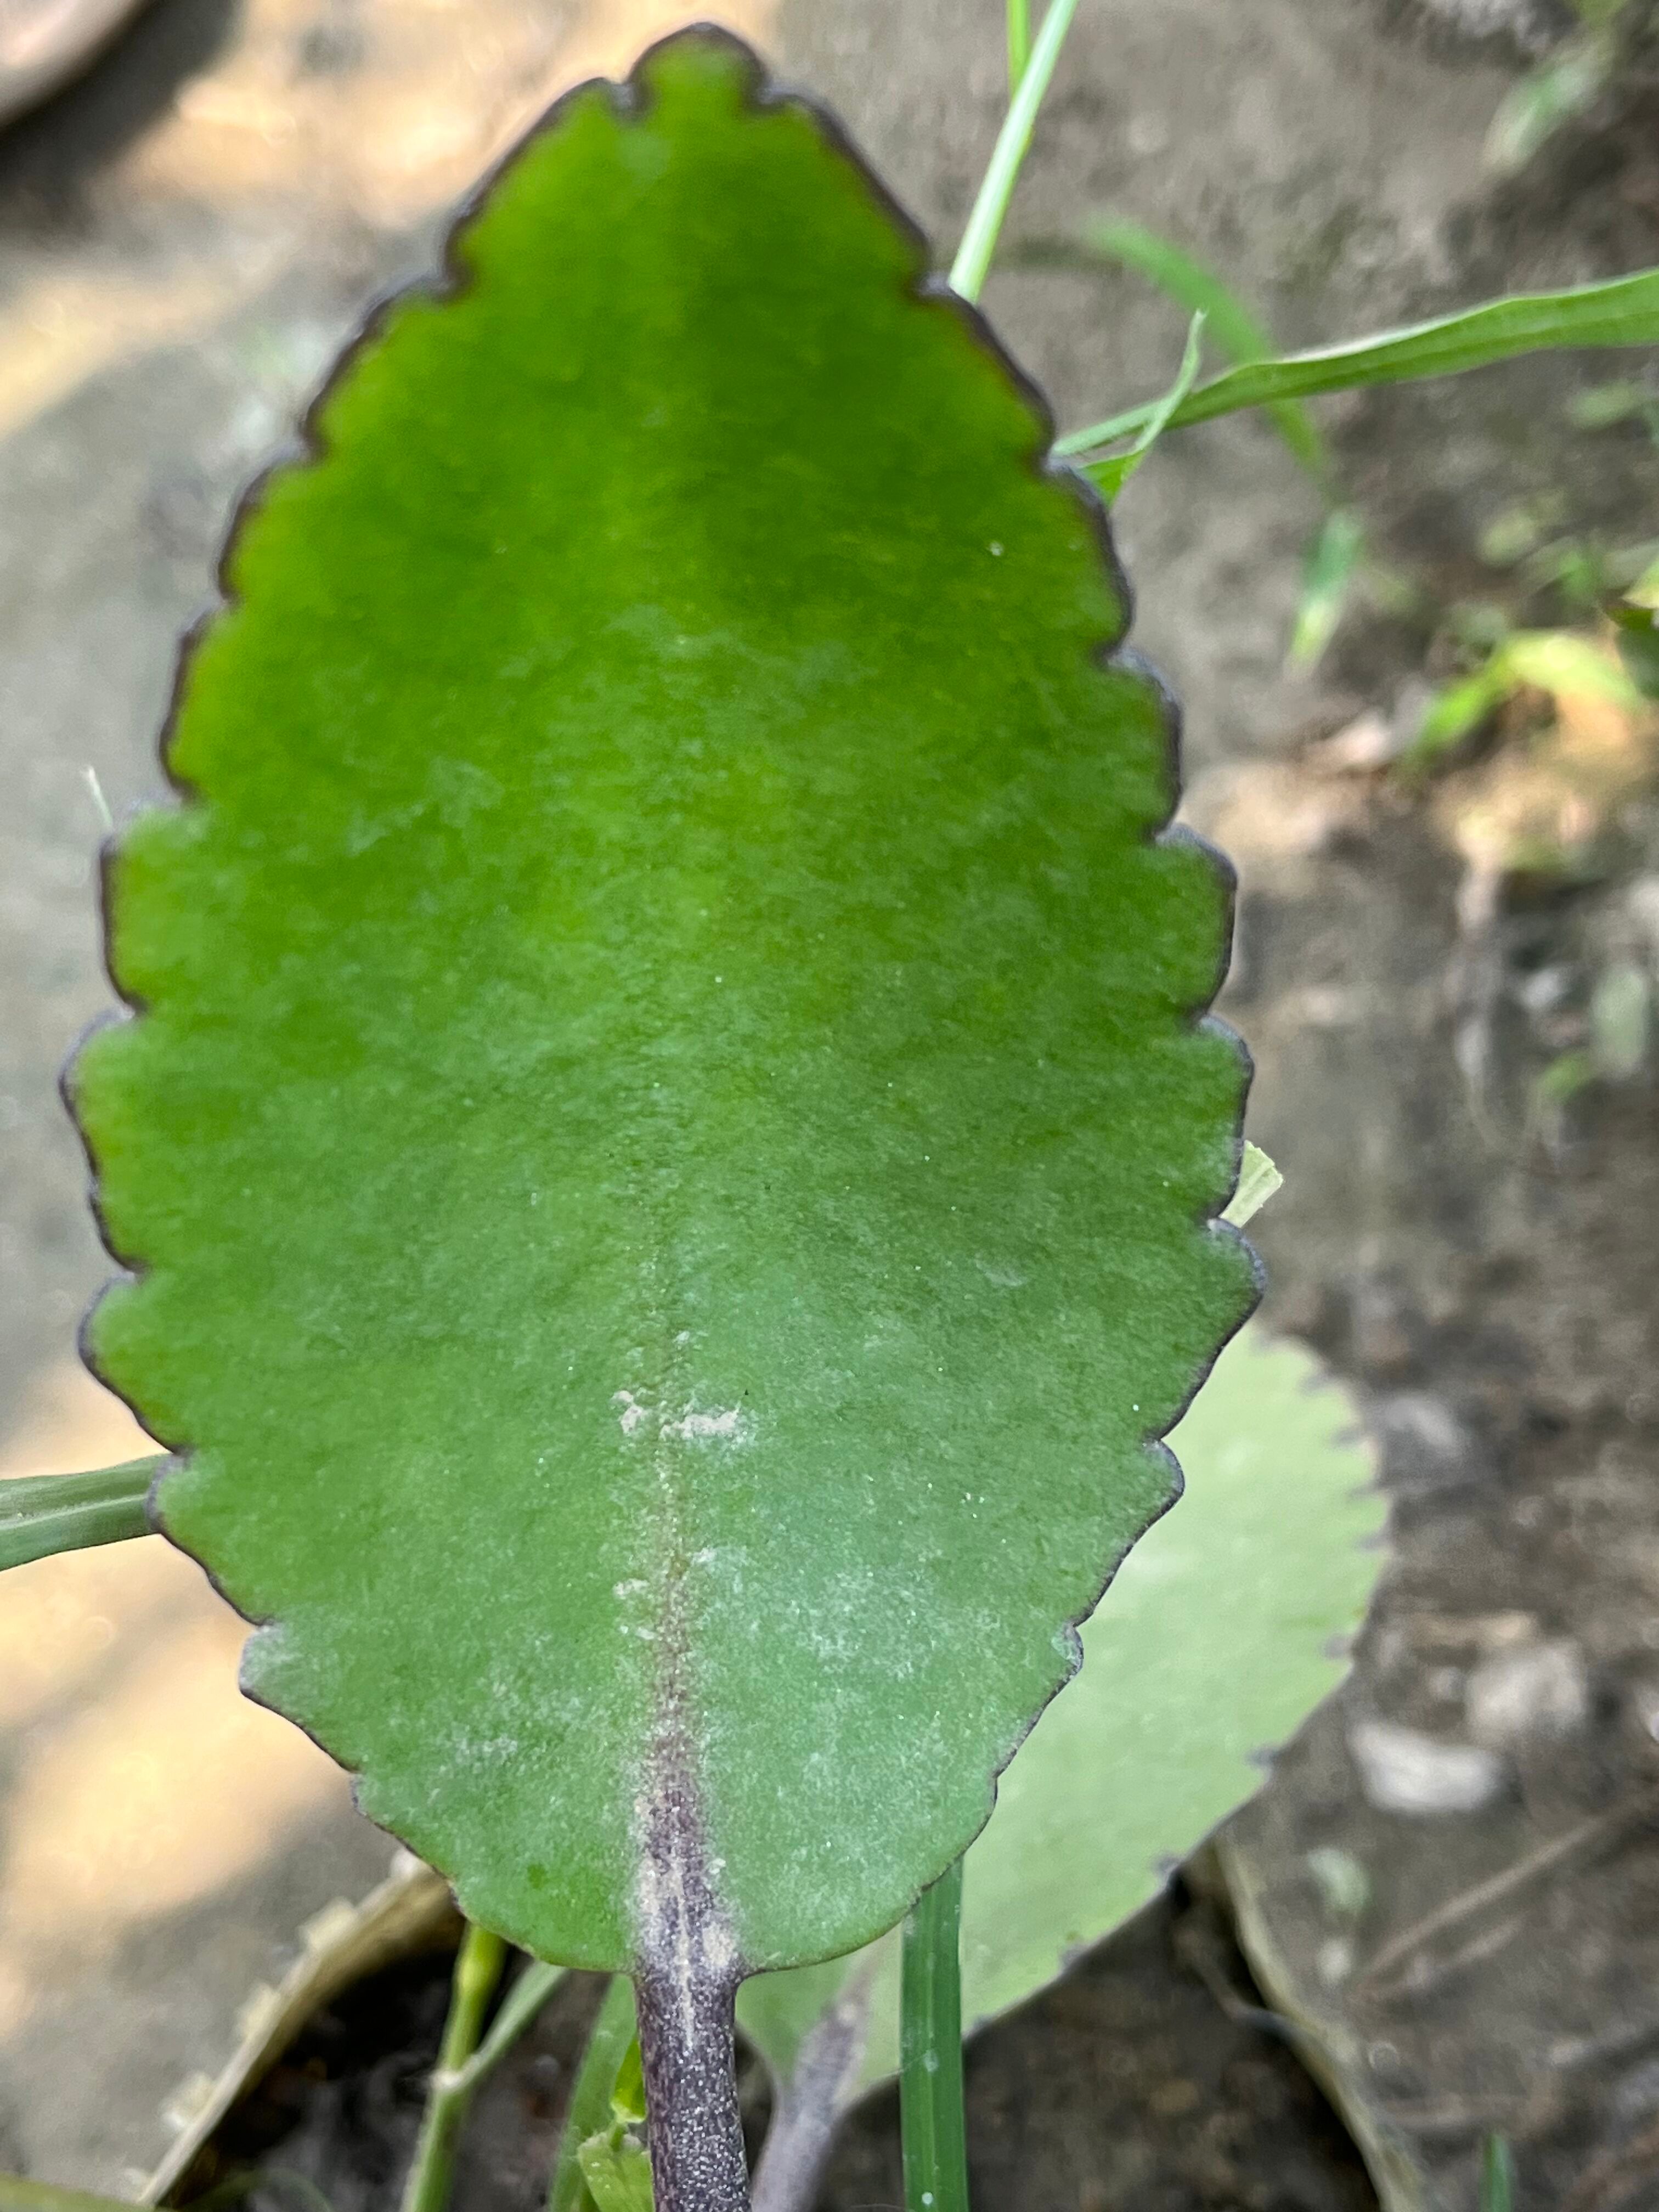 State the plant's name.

pathorkuci
